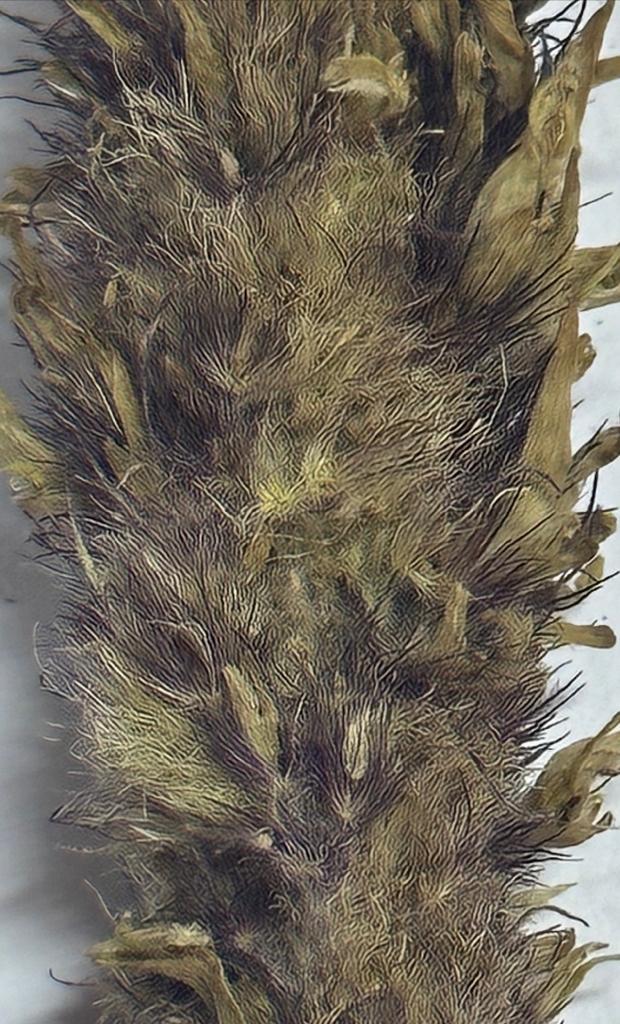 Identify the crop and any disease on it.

pearl millet, sclerospora graminicola
